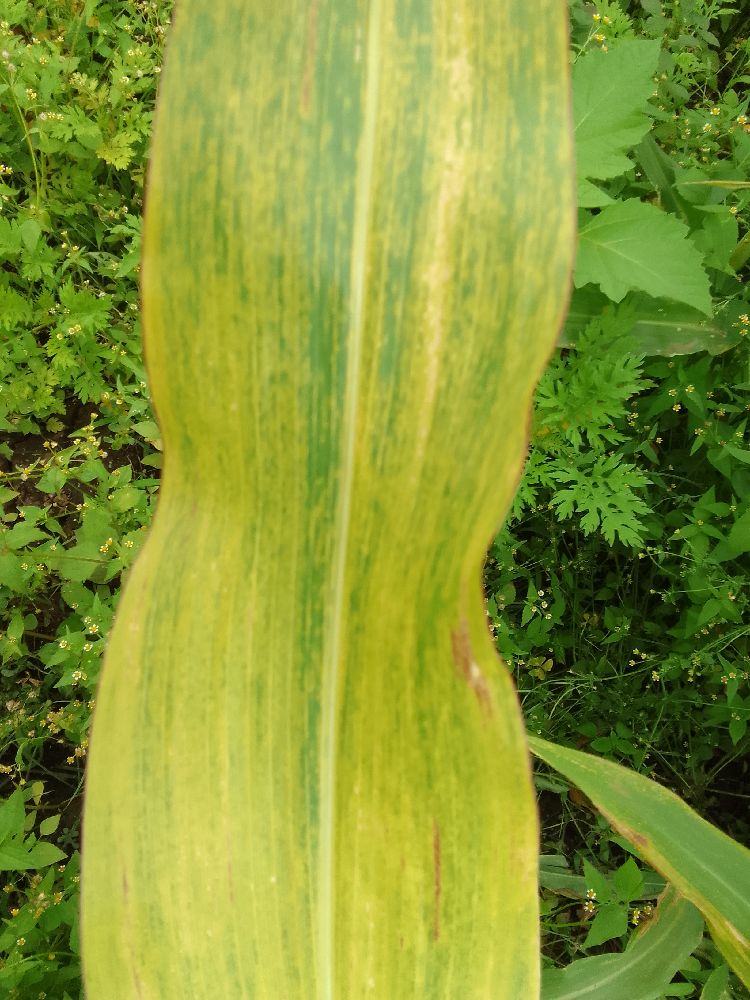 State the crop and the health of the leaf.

maize, maize lethal necrosis
